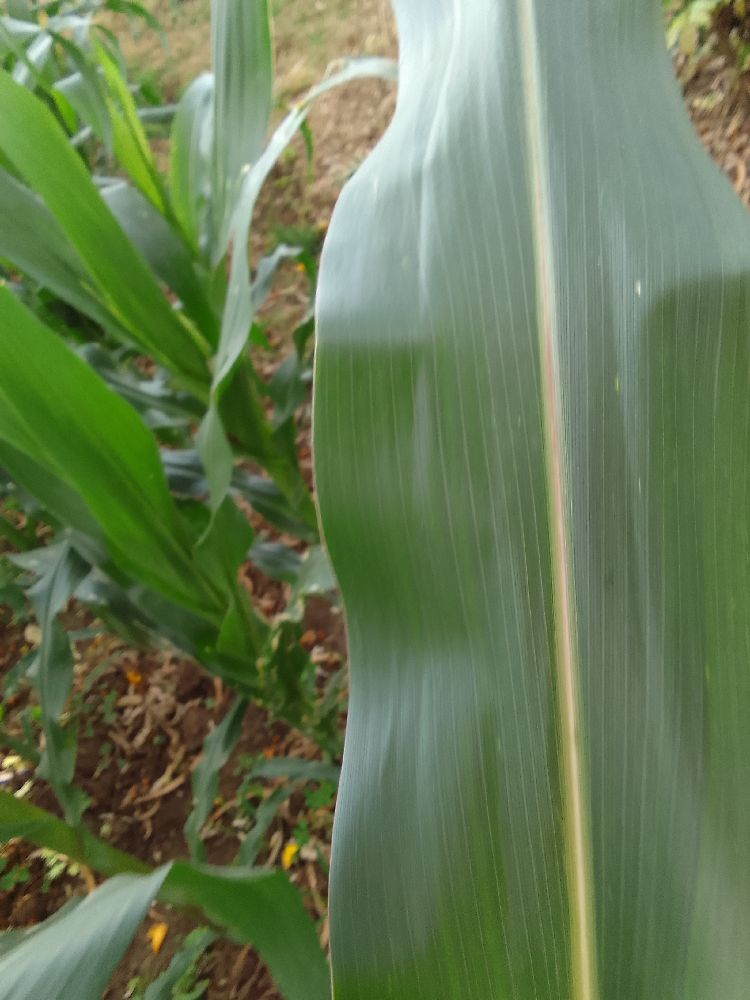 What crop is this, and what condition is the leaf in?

maize, healthy
